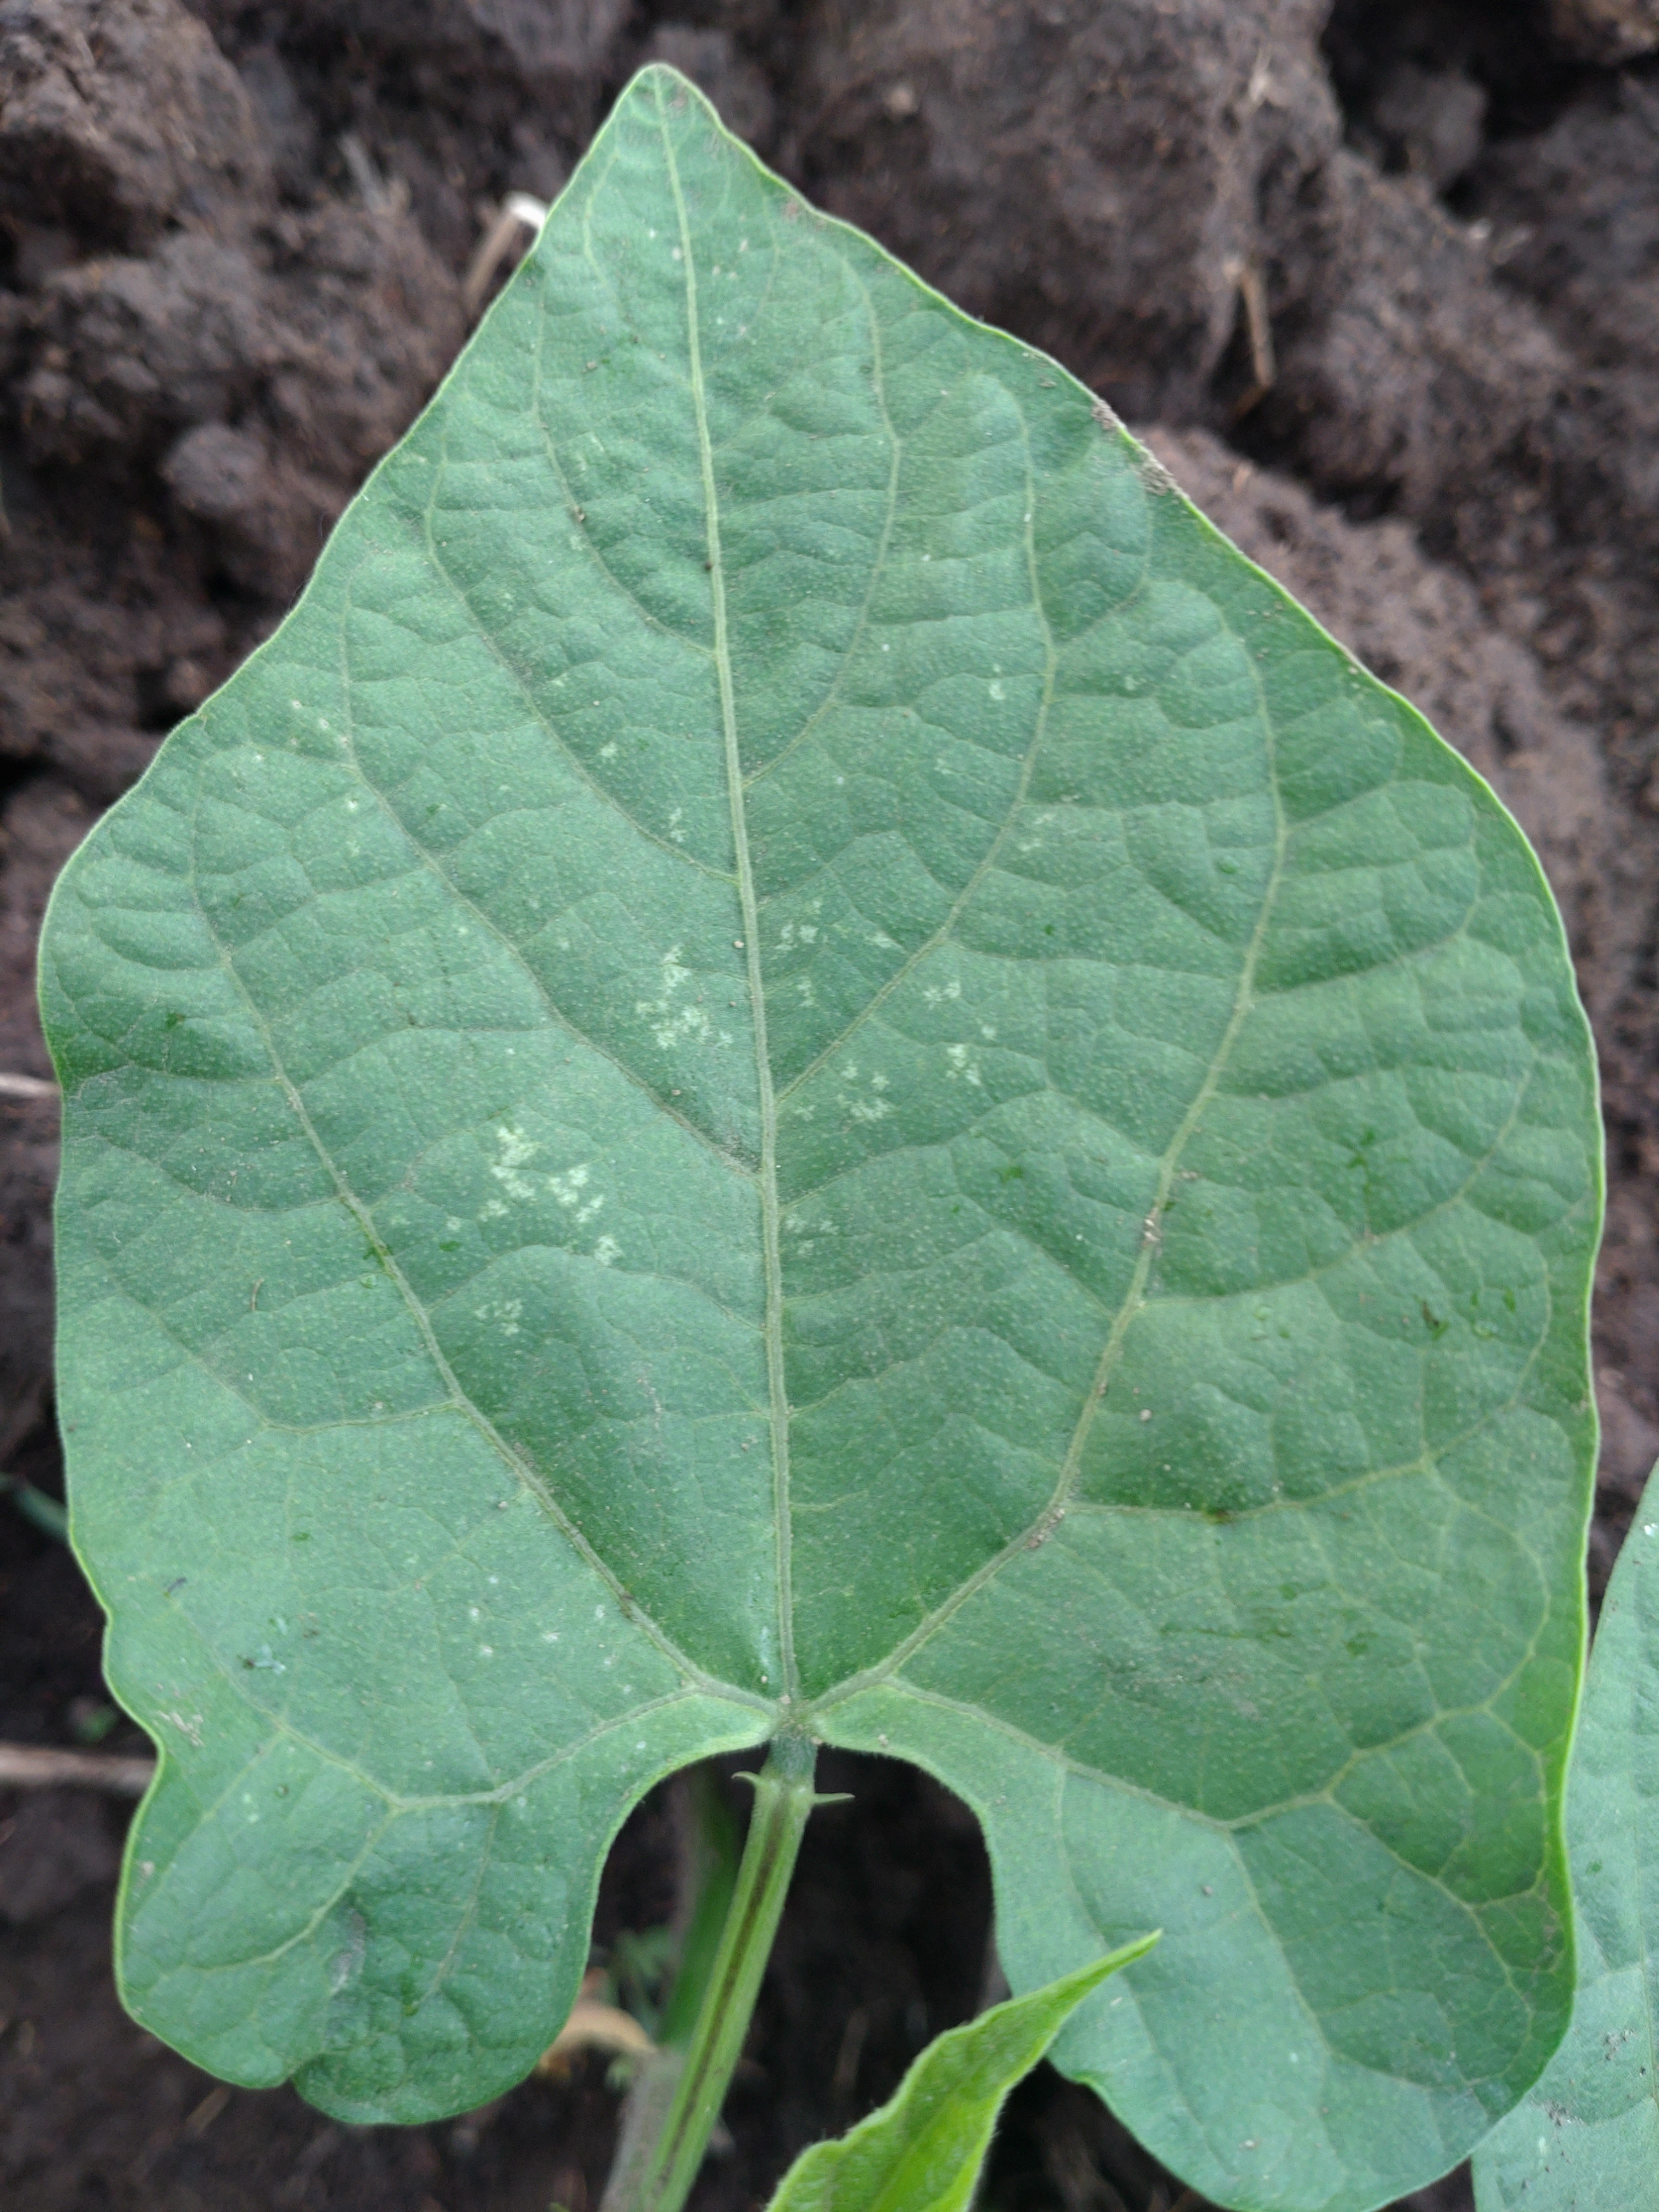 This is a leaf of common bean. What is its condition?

healthy
